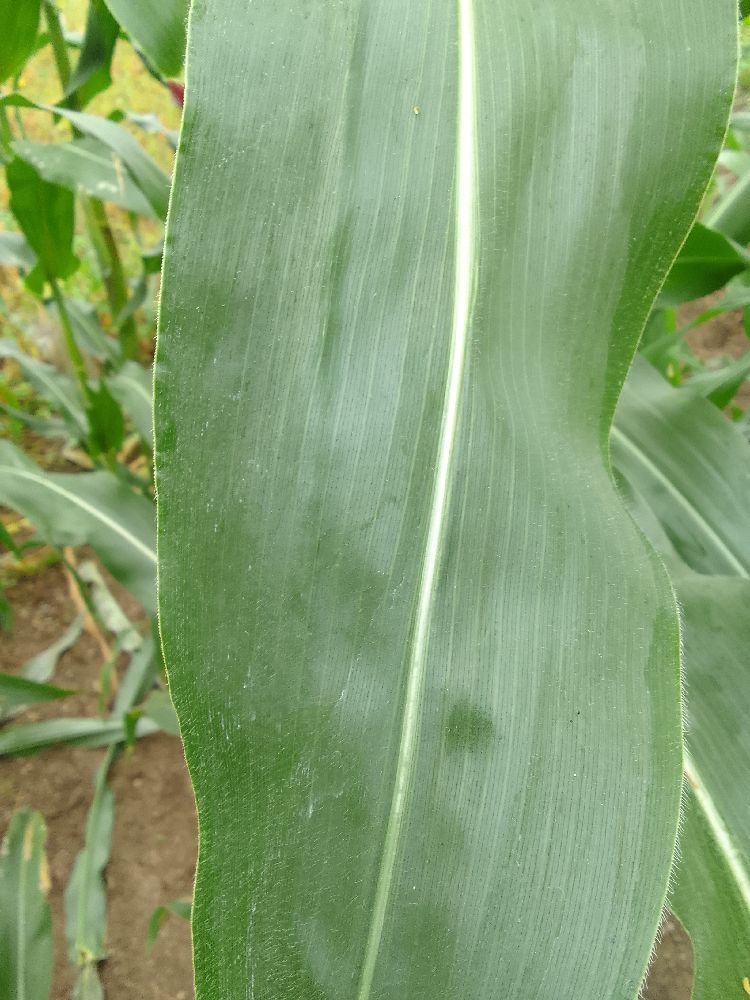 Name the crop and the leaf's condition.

maize, healthy
